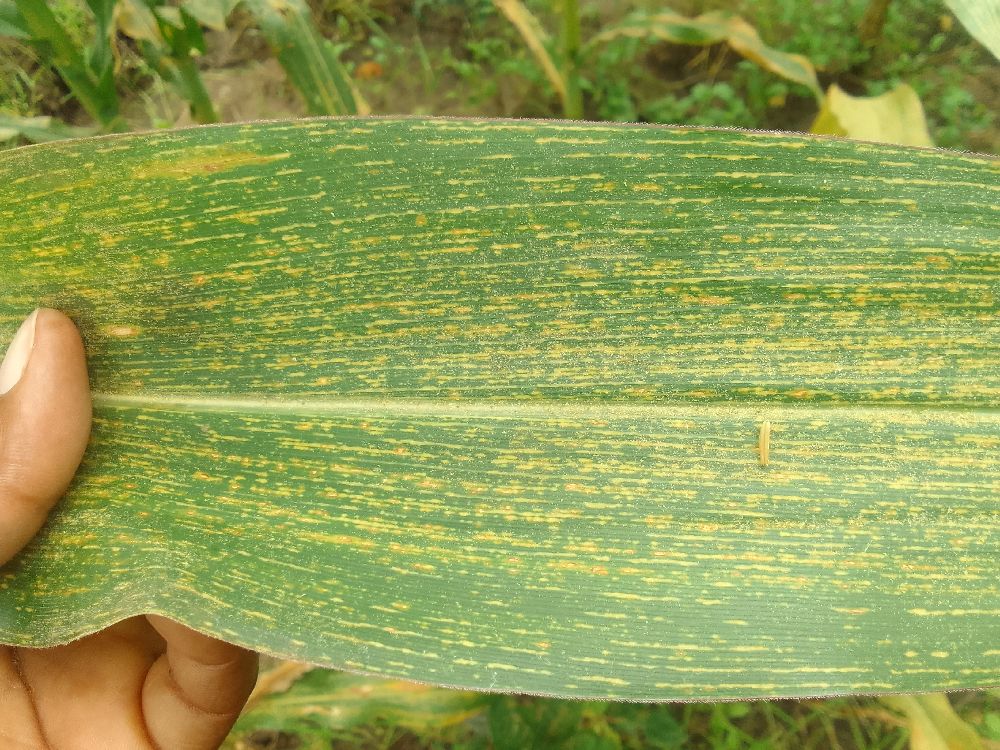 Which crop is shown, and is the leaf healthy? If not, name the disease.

maize, maize streak virus
